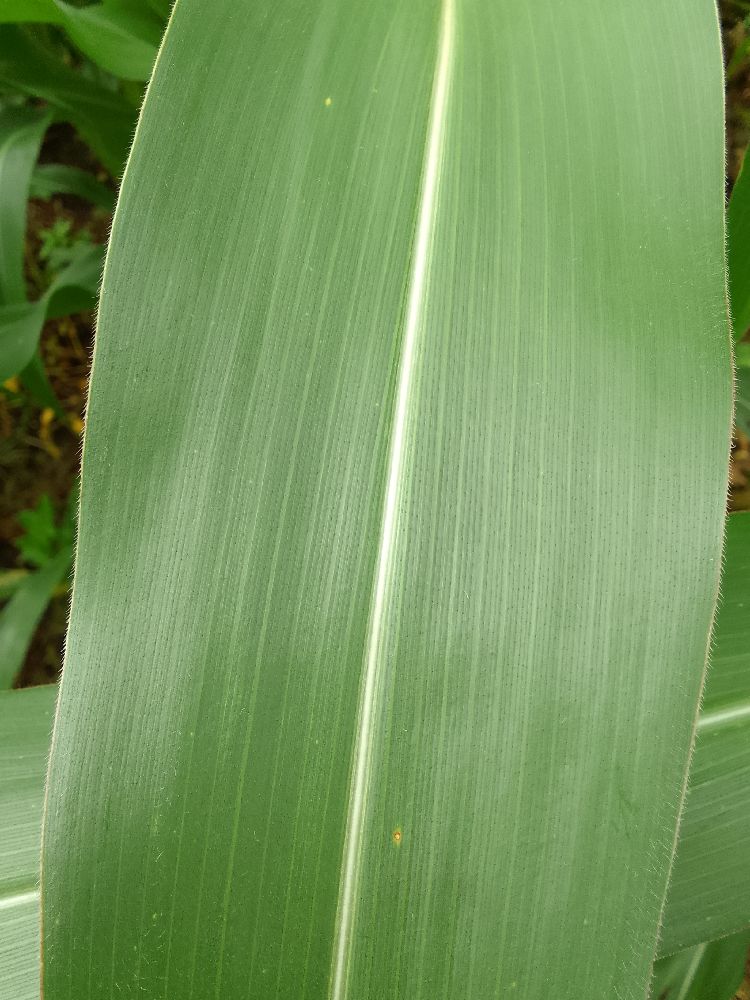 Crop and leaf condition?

maize, healthy
